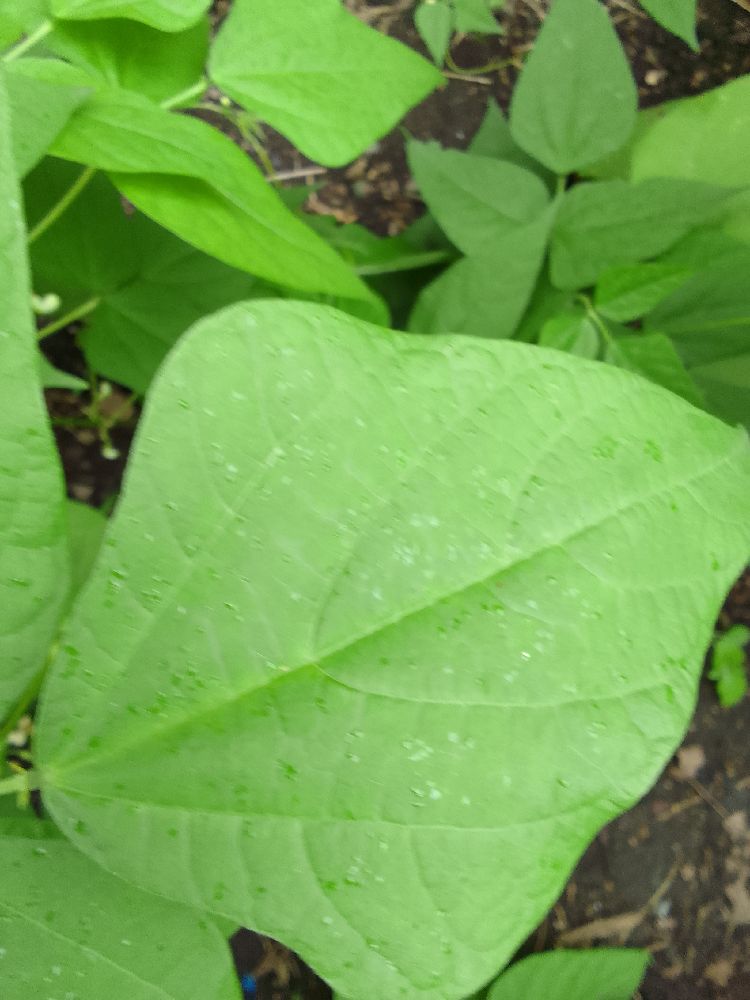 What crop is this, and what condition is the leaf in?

common bean, healthy
